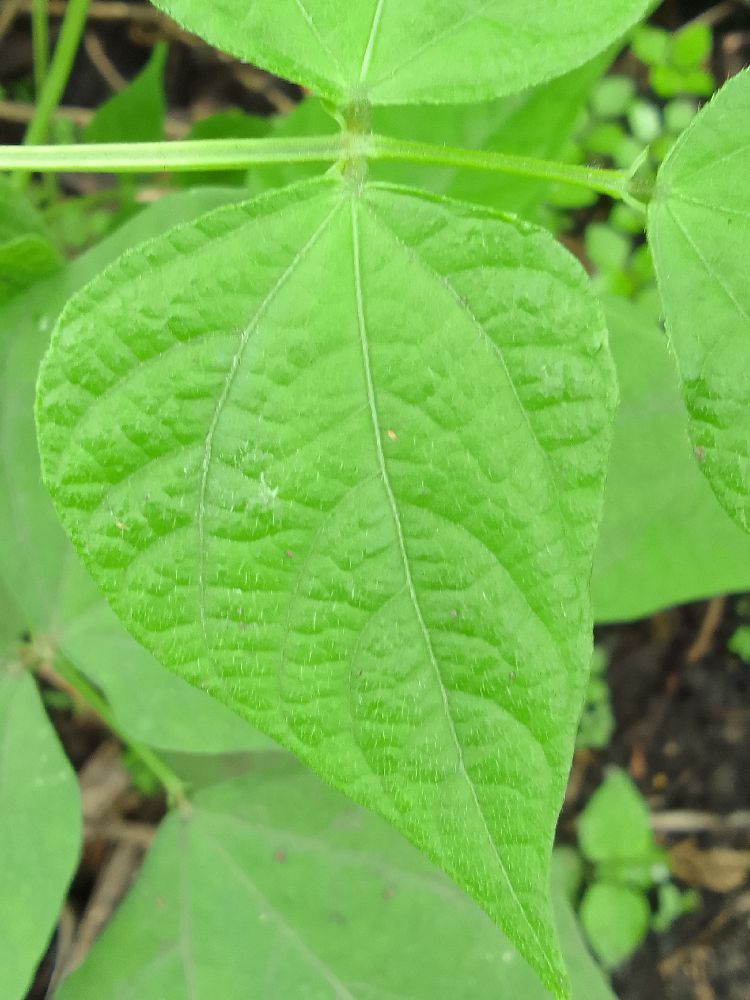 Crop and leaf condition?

common bean, healthy
